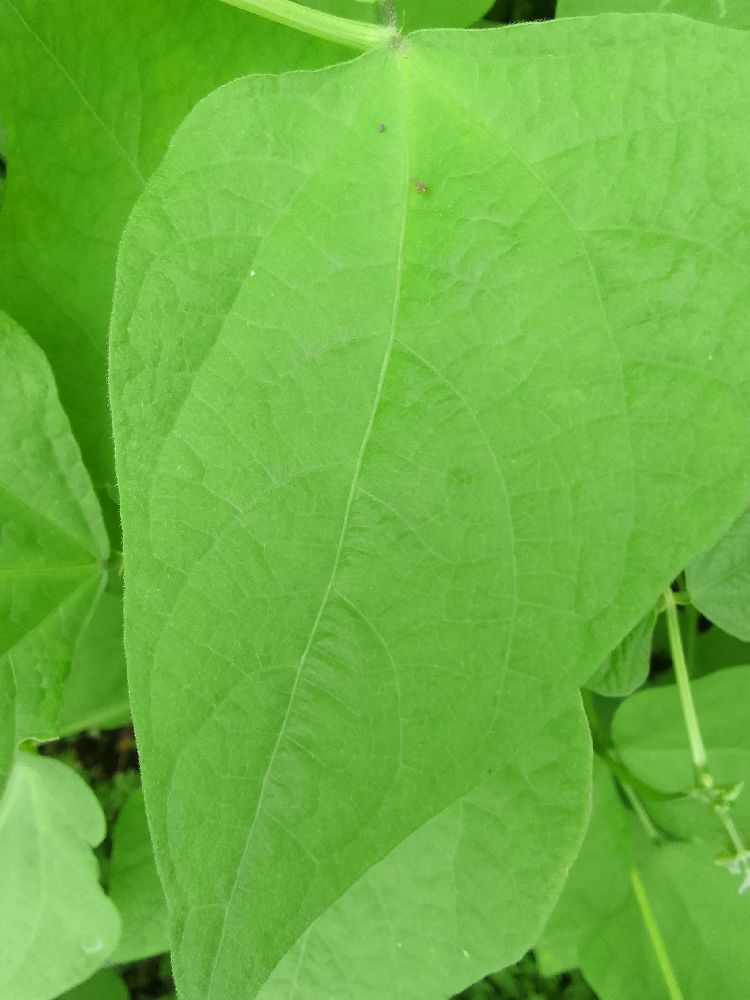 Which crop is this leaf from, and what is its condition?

maize, healthy
